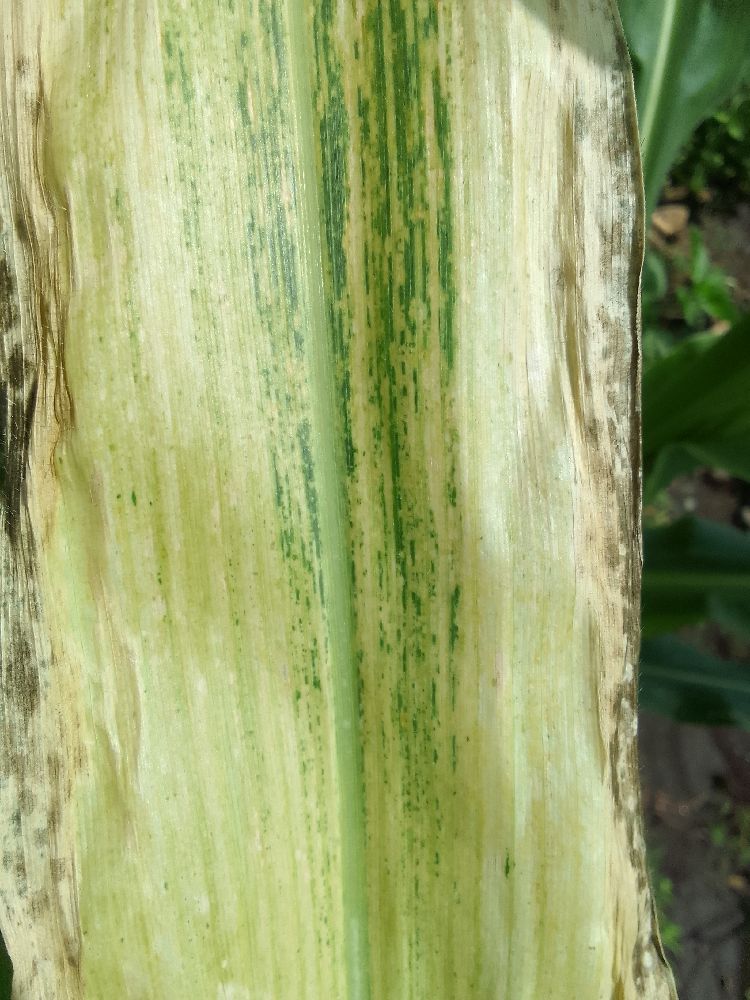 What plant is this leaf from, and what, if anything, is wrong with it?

maize, maize lethal necrosis
